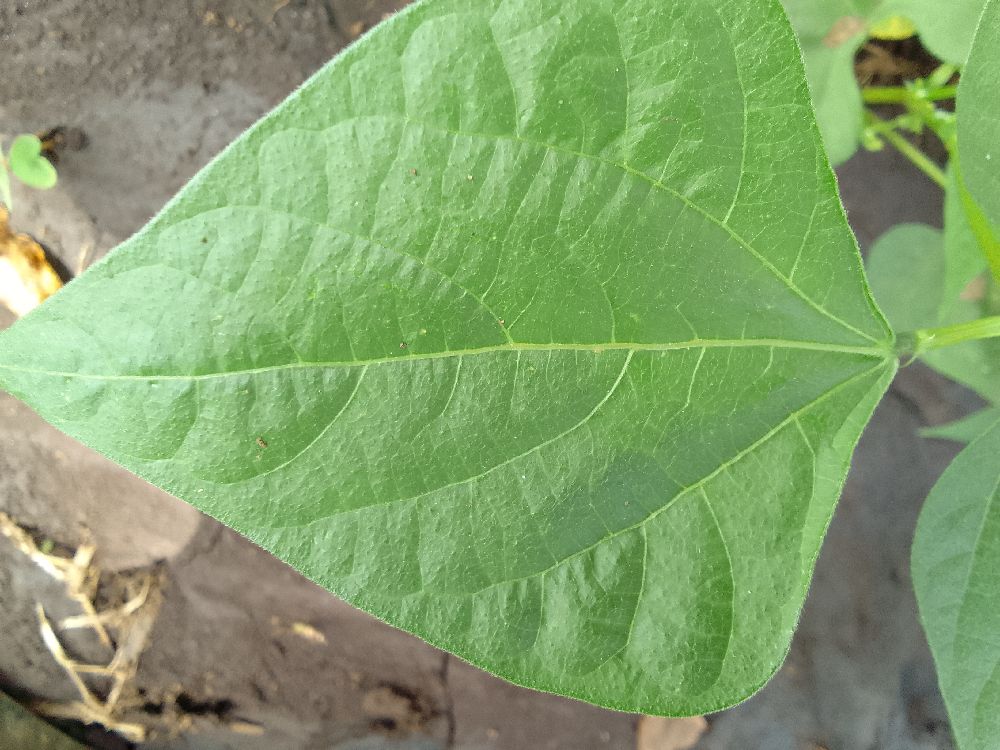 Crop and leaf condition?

common bean, healthy
